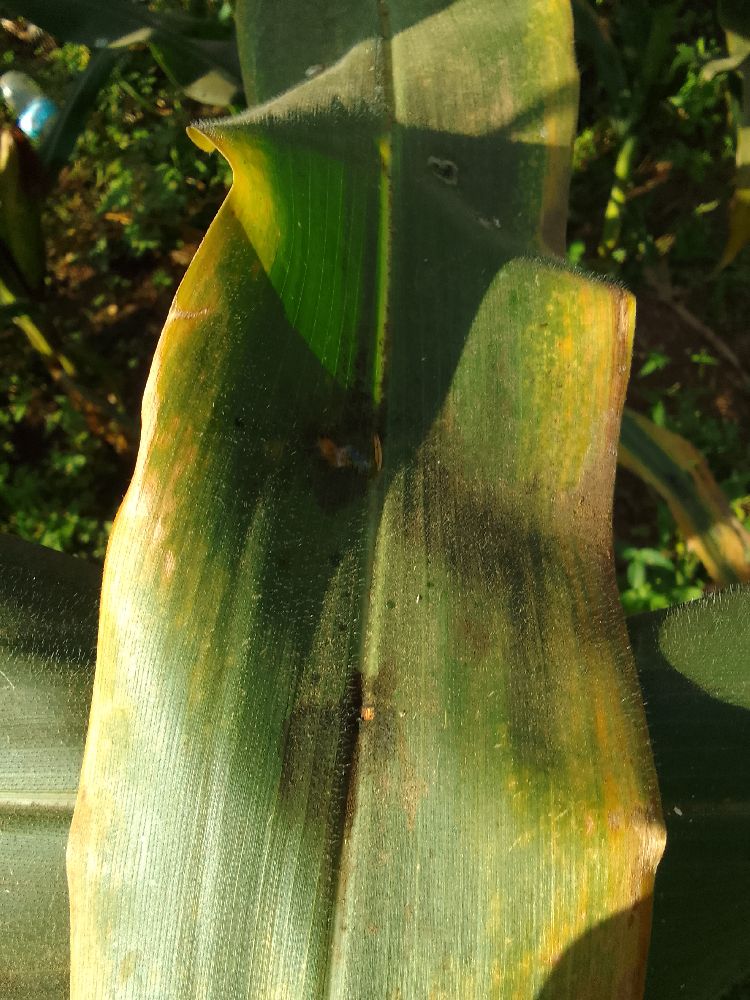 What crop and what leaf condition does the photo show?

maize, maize lethal necrosis
